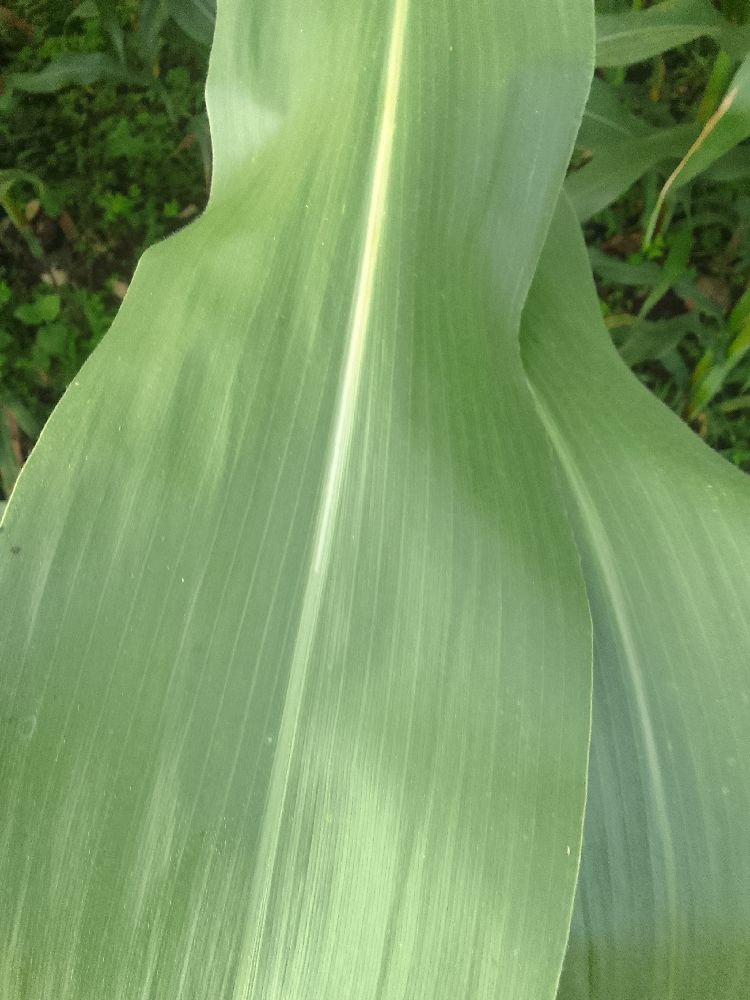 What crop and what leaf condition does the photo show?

maize, healthy
